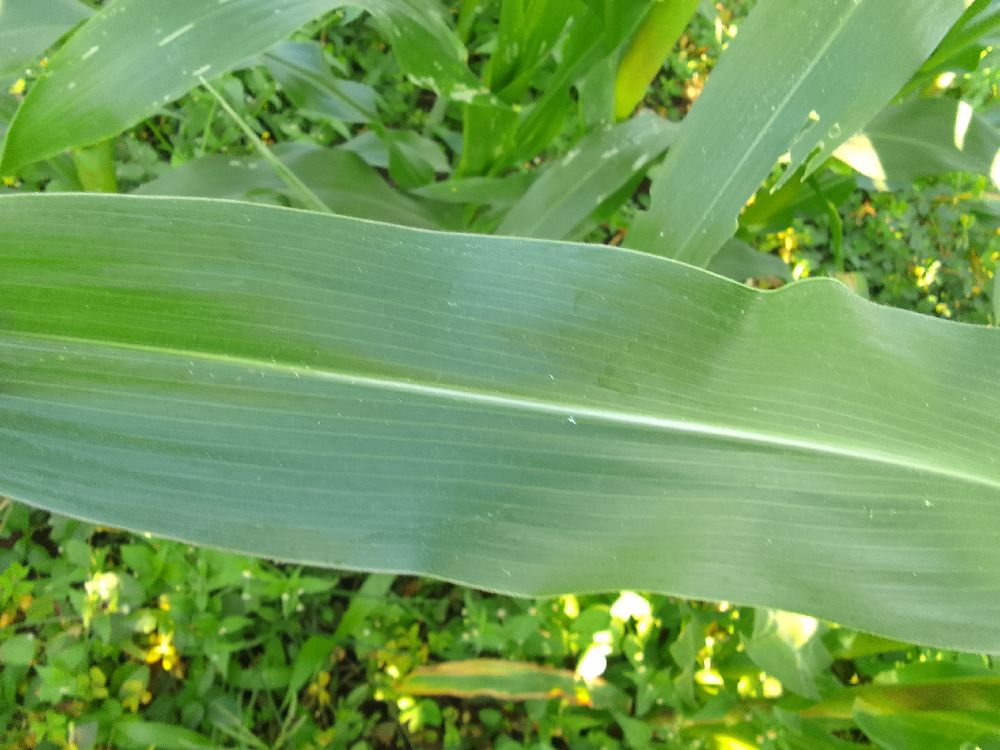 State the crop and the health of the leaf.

maize, healthy
